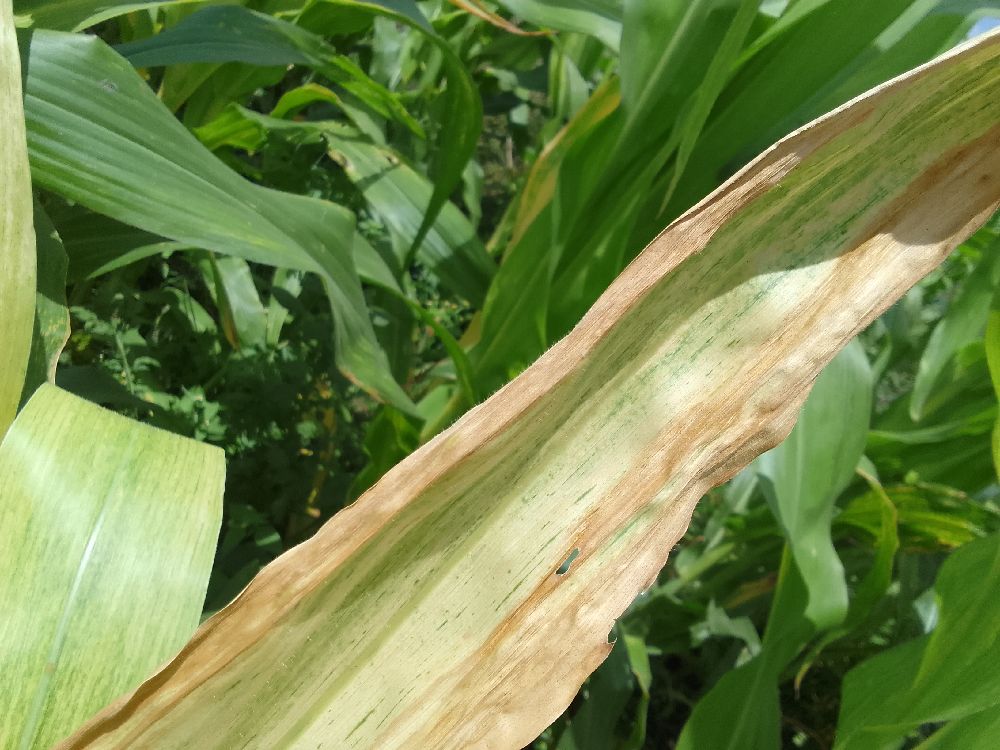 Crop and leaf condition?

maize, maize lethal necrosis
